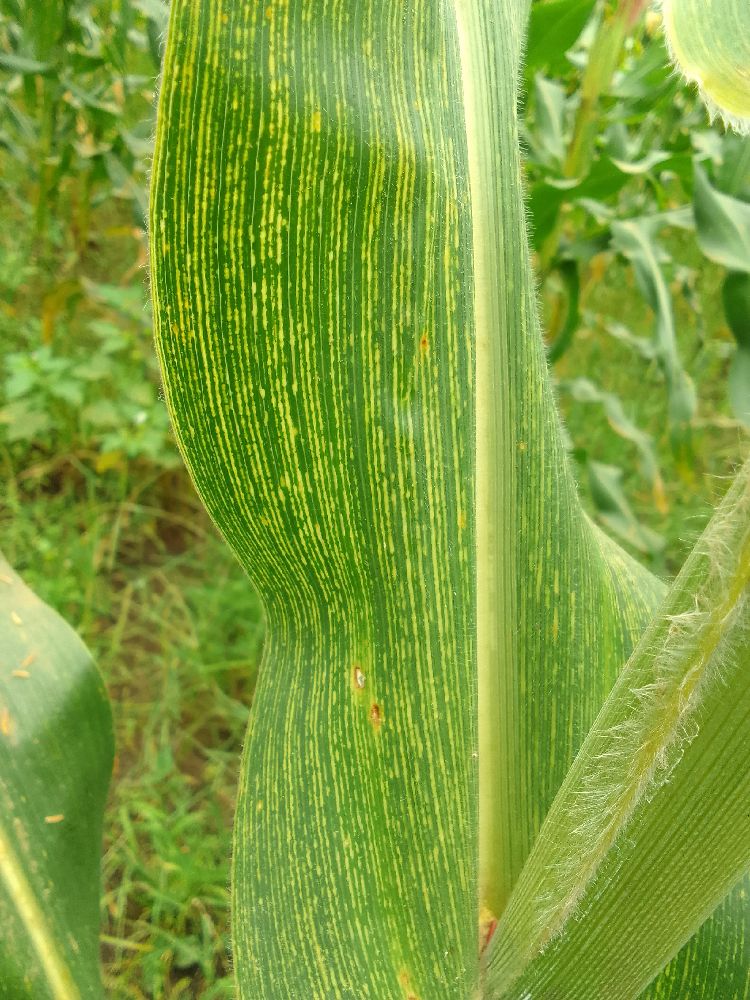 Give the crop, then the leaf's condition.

maize, maize streak virus
